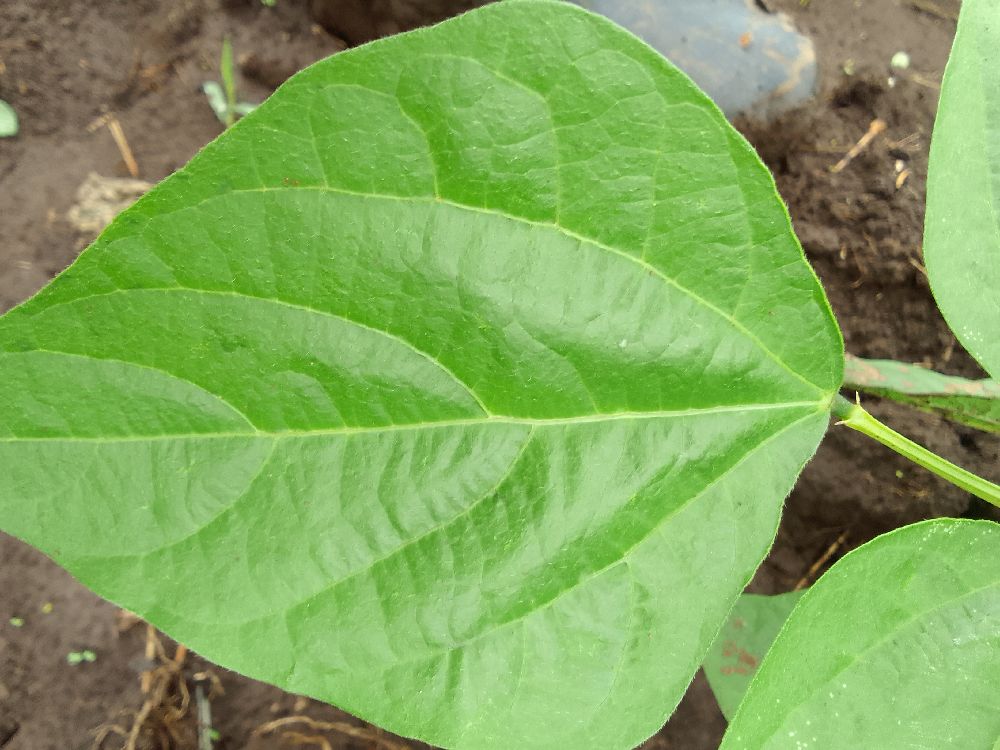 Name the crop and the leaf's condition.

common bean, healthy
